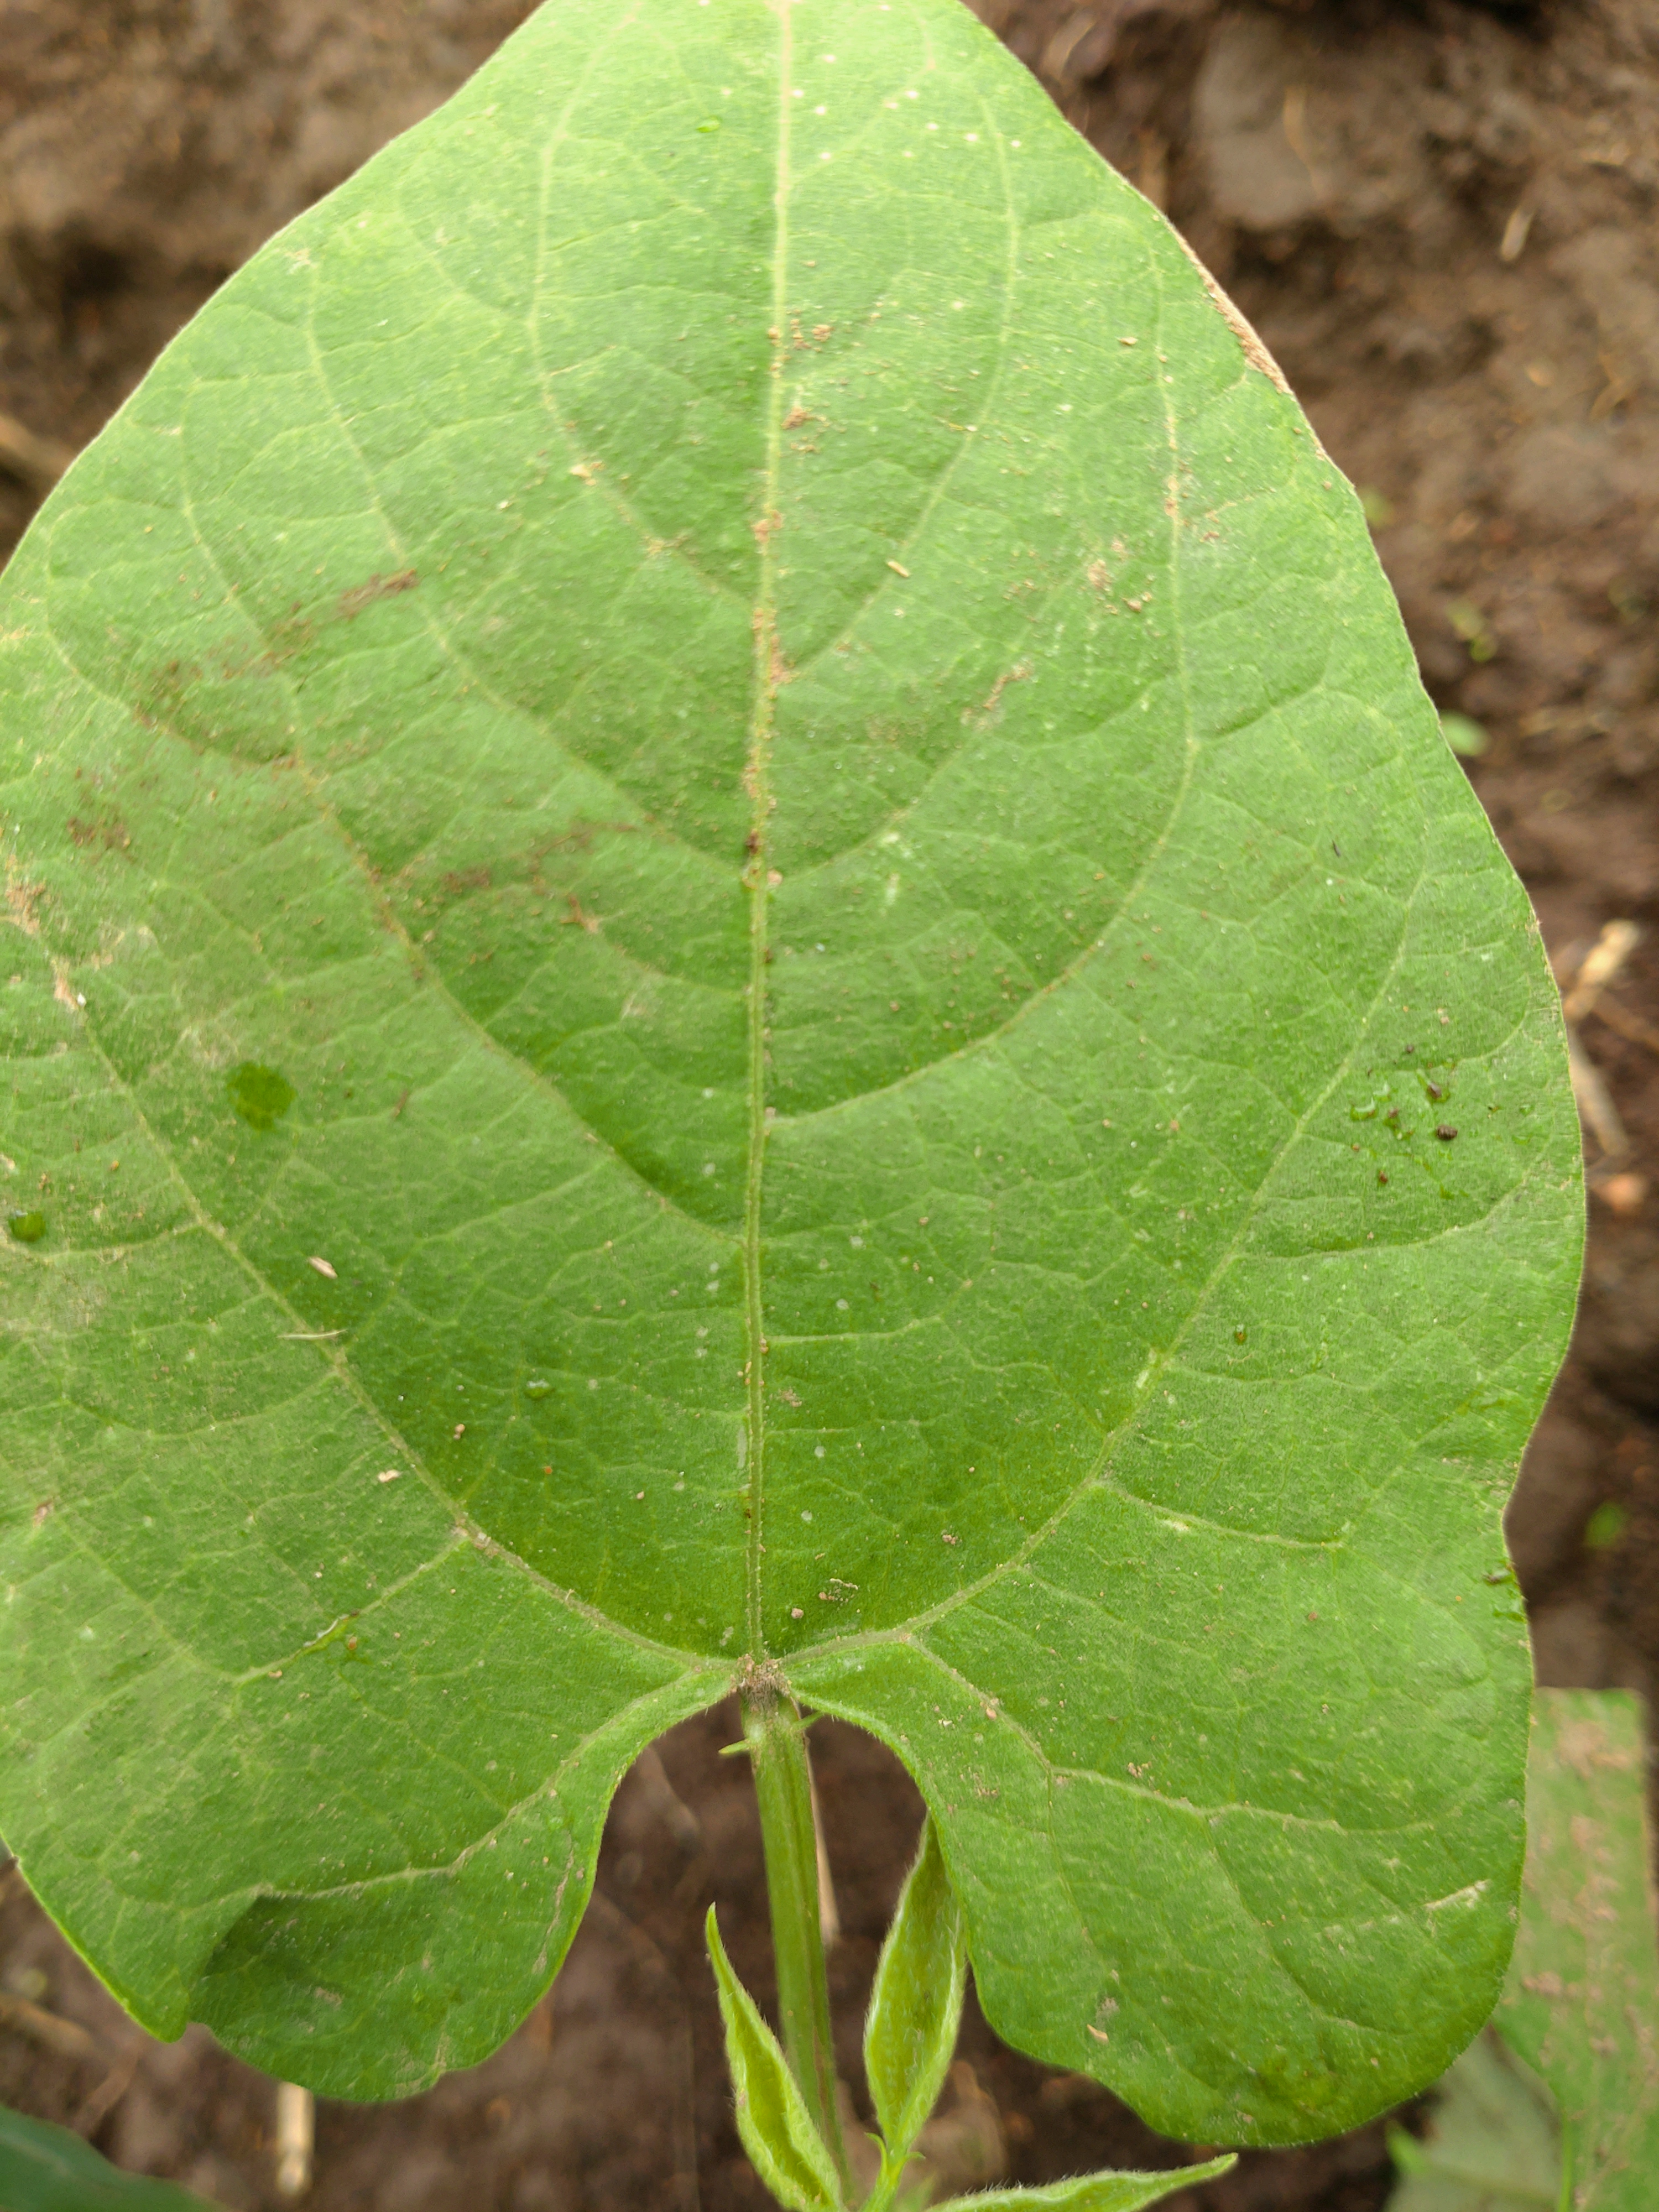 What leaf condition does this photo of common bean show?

healthy
